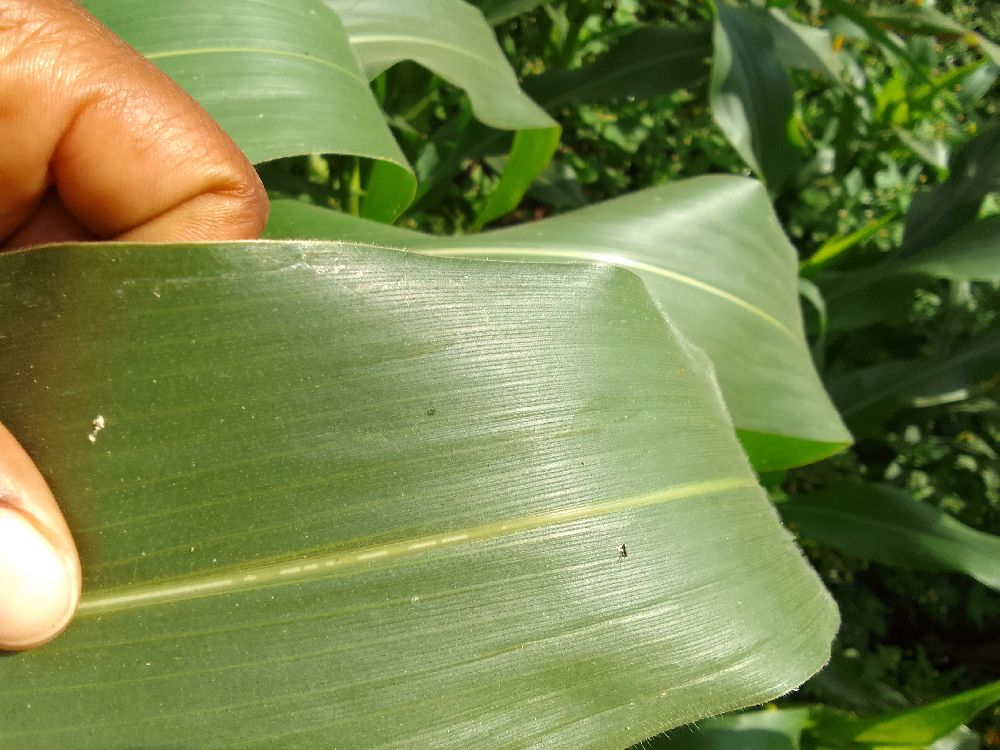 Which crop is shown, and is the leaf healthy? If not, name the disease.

maize, healthy
